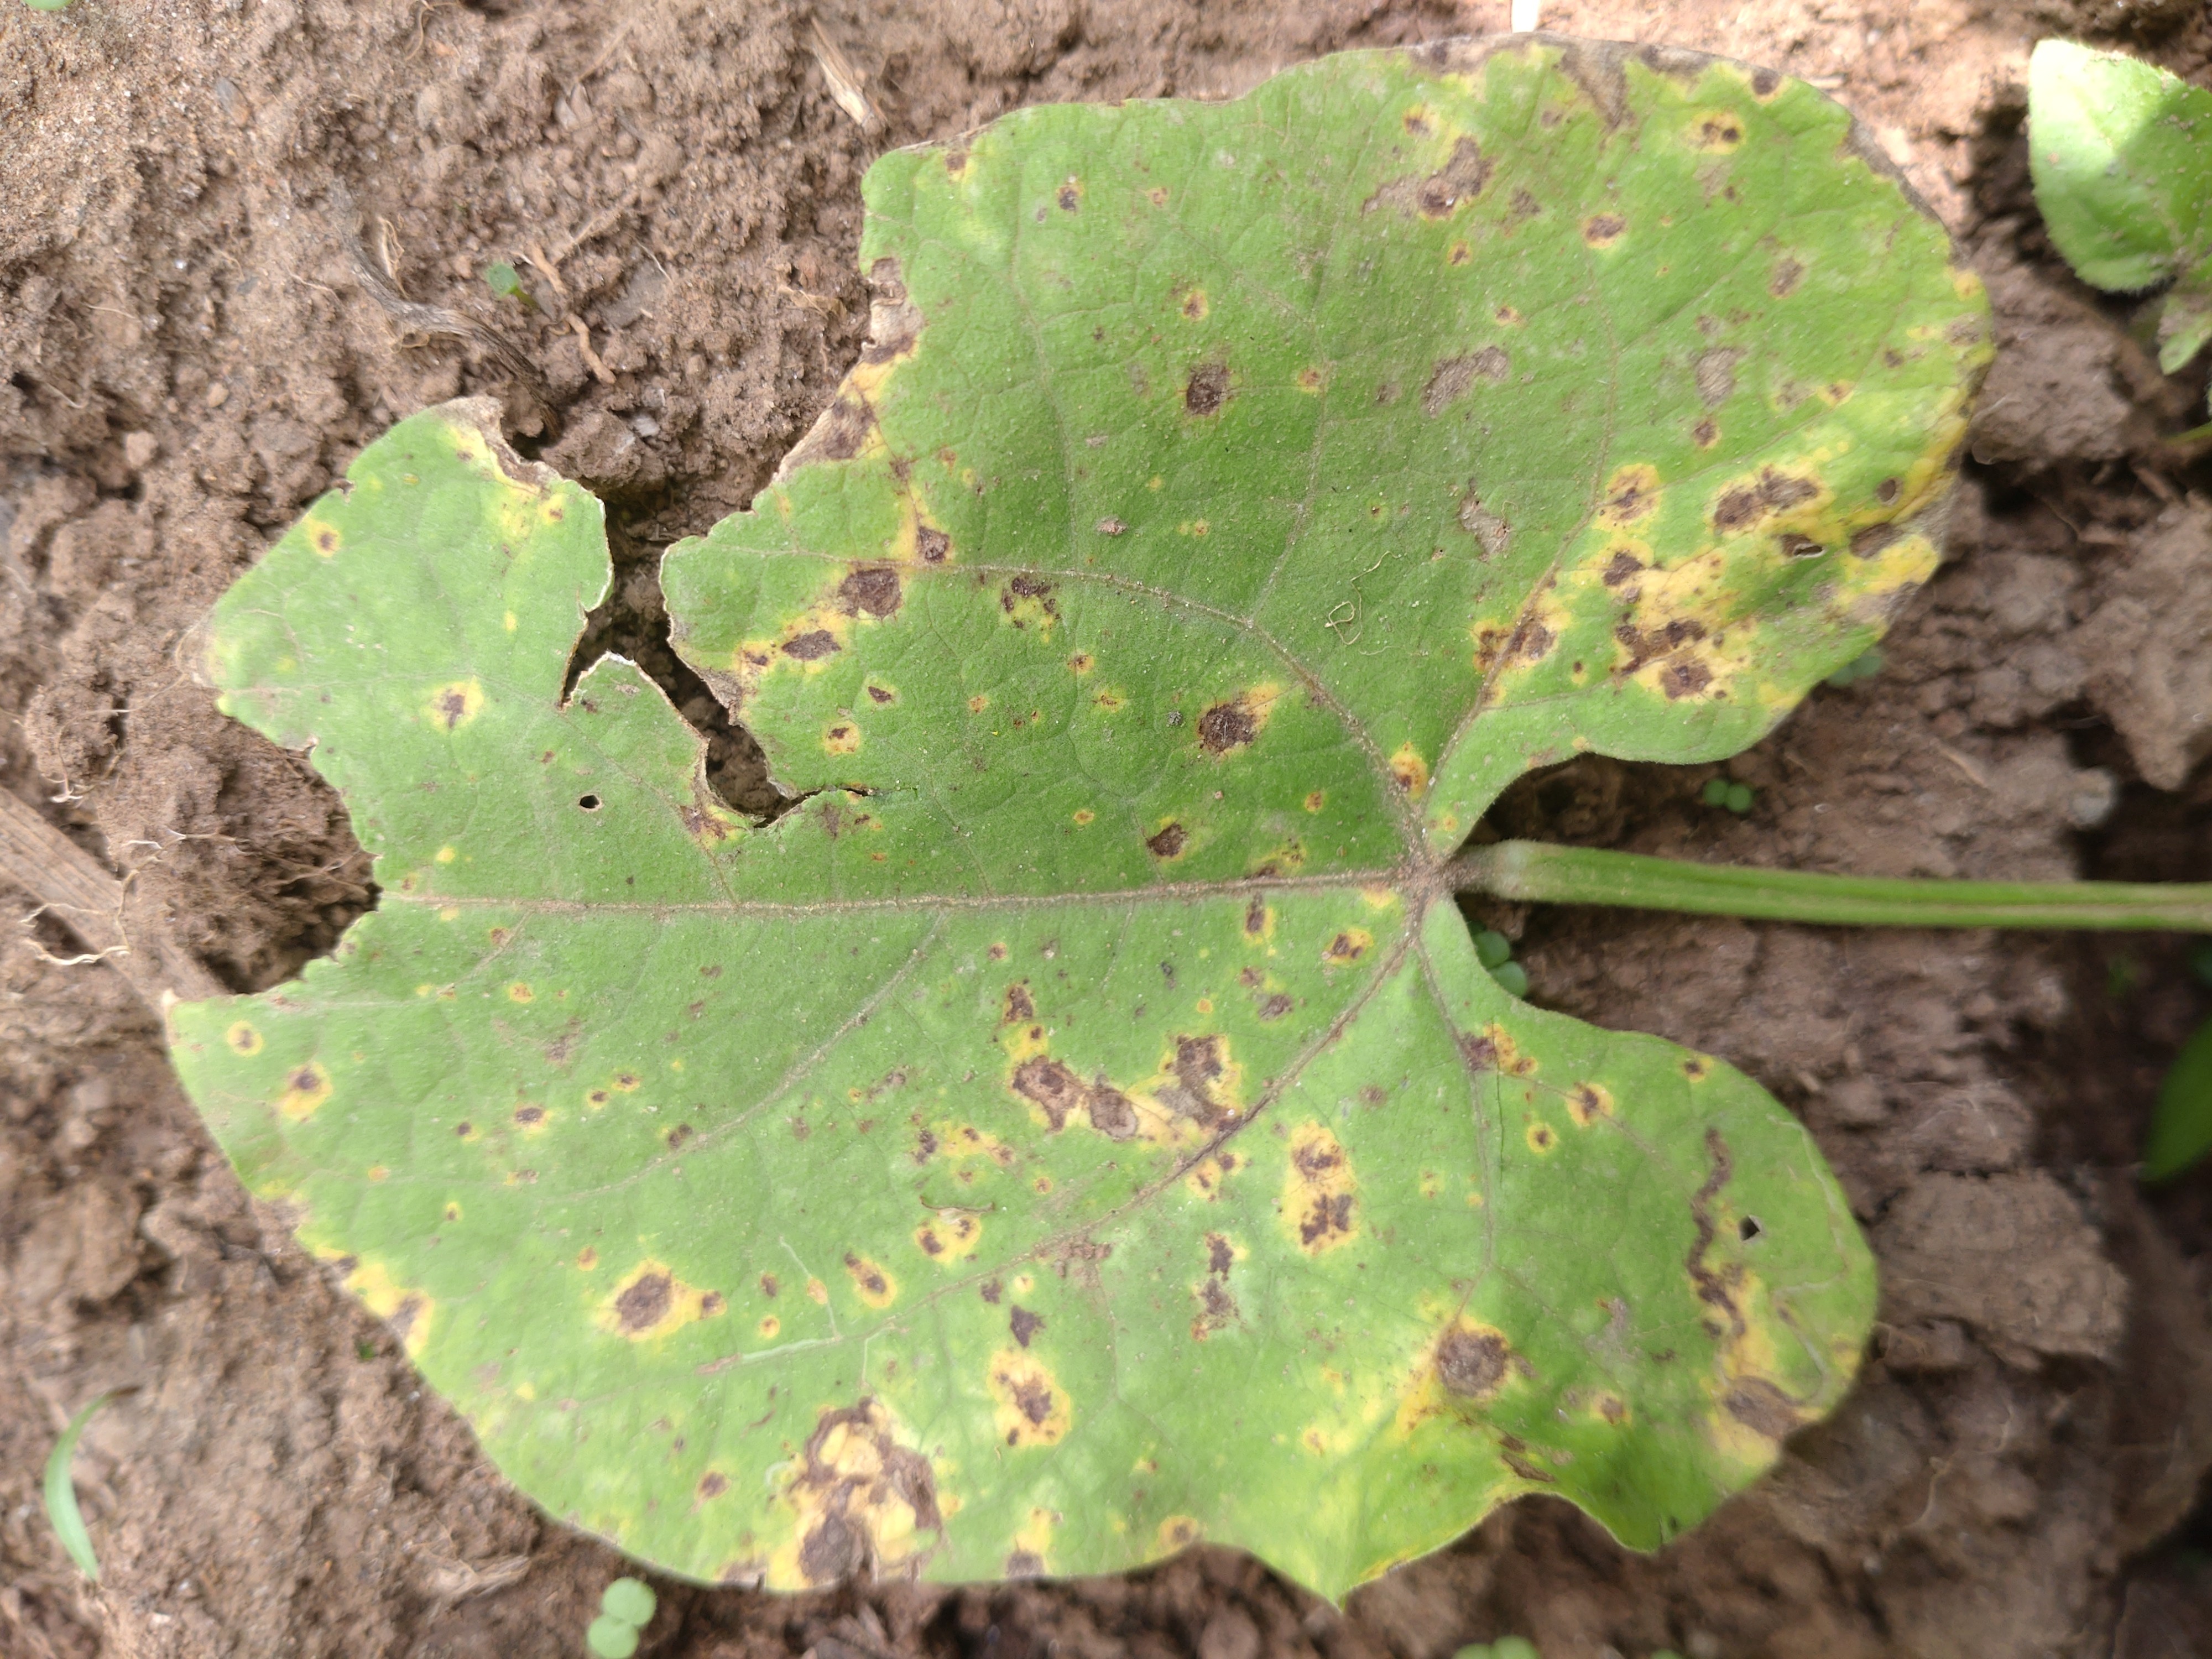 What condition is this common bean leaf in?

rust
